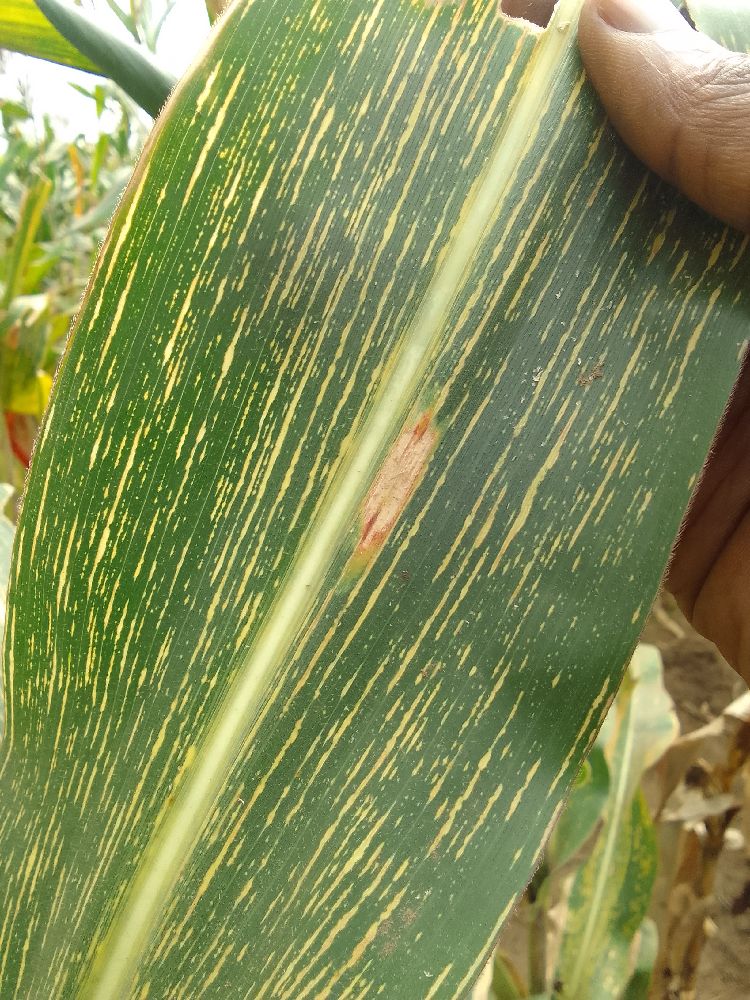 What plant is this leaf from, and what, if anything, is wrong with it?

maize, maize streak virus
